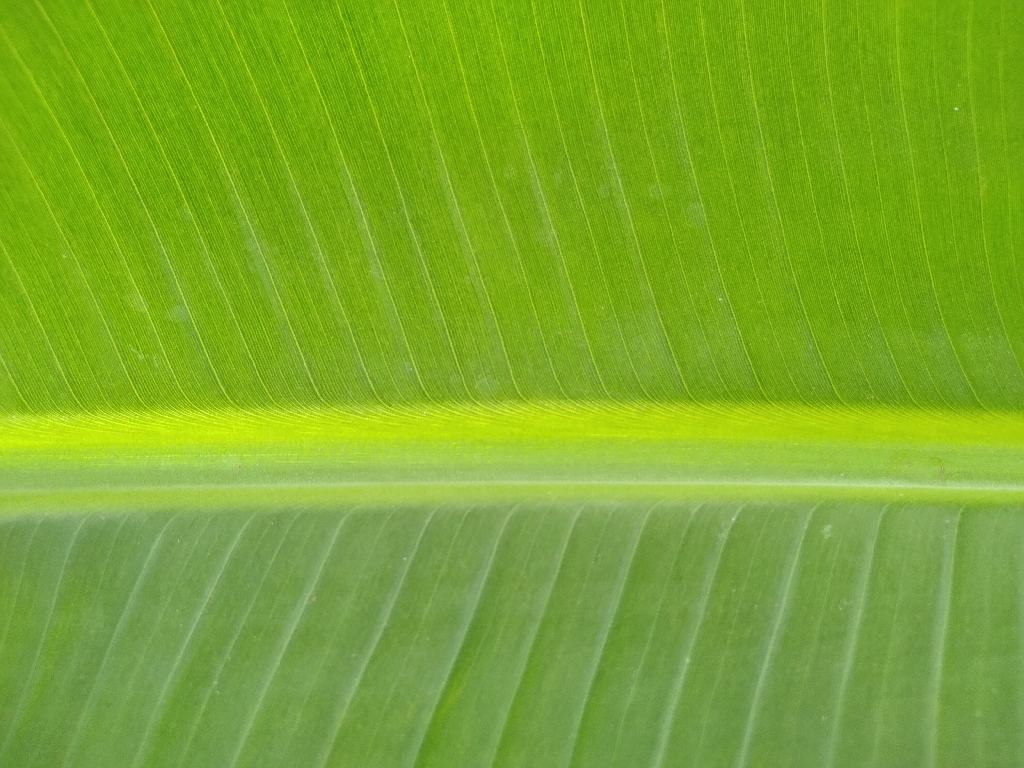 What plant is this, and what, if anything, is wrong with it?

banana, healthy
